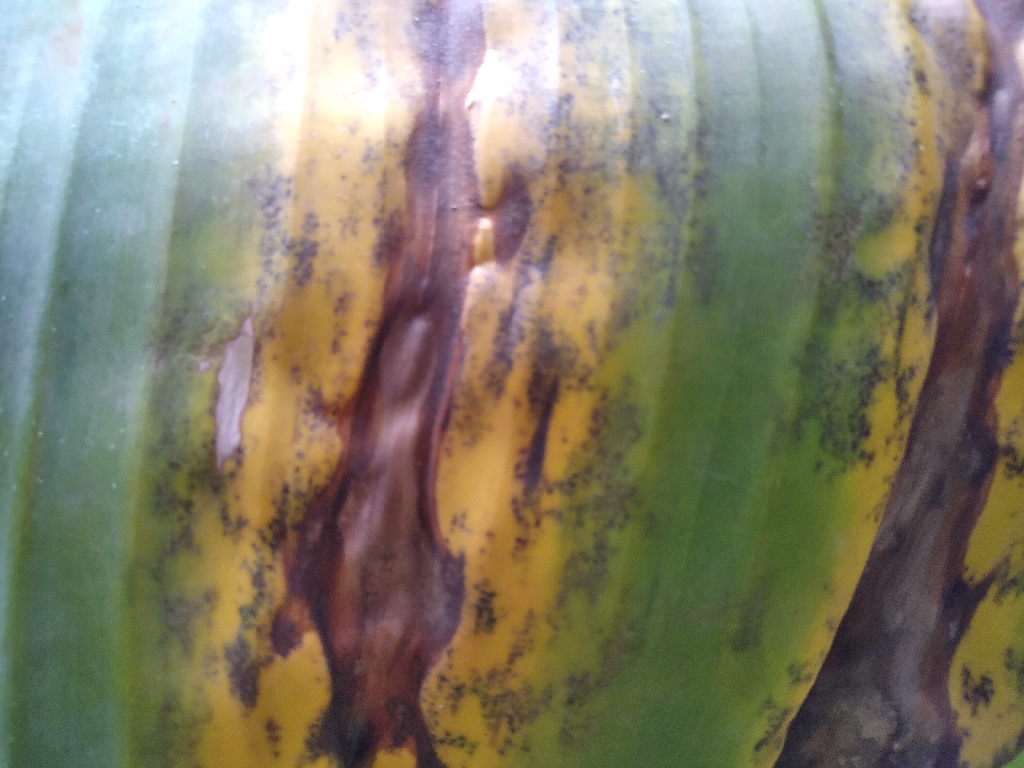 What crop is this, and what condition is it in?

banana, black sigatoka
